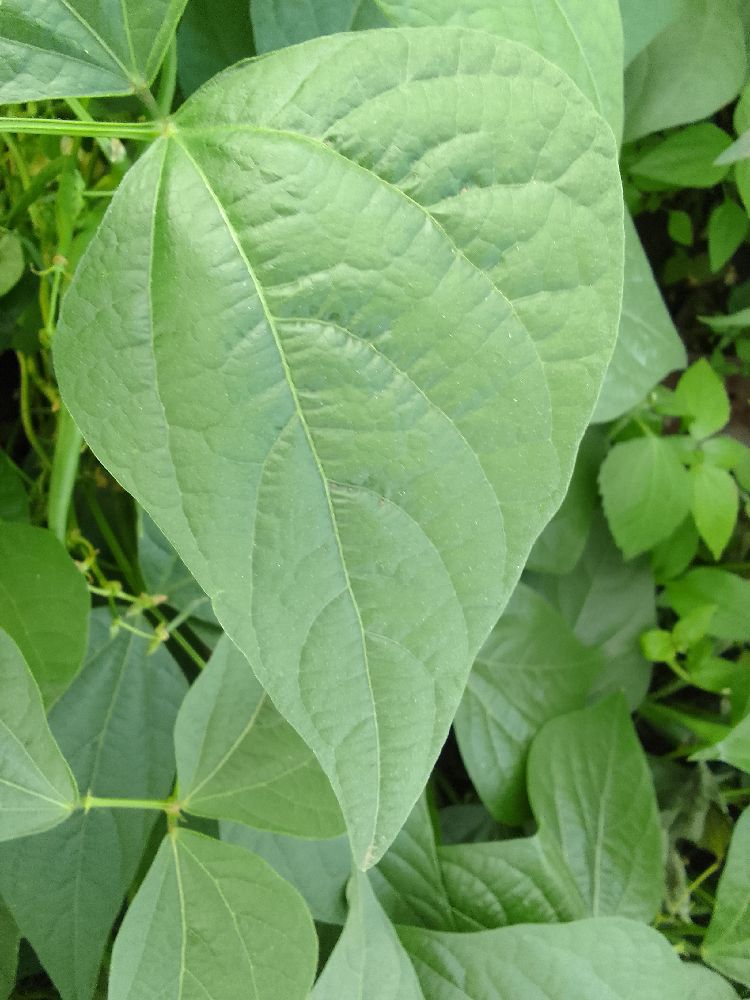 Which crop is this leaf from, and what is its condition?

common bean, healthy
